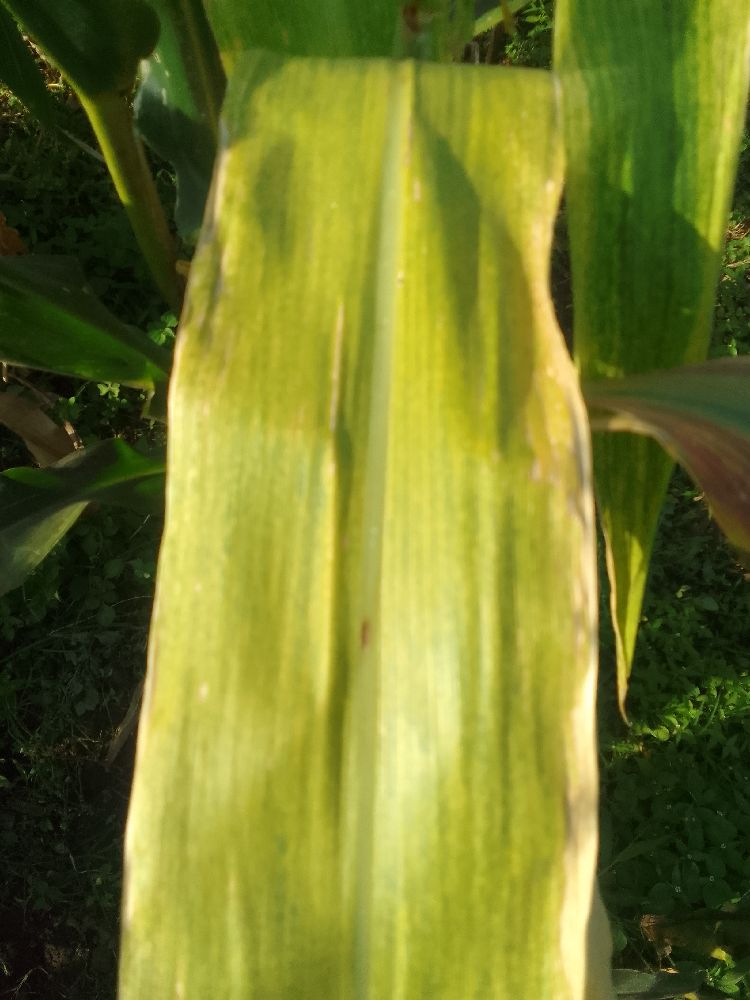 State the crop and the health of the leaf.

maize, maize lethal necrosis
